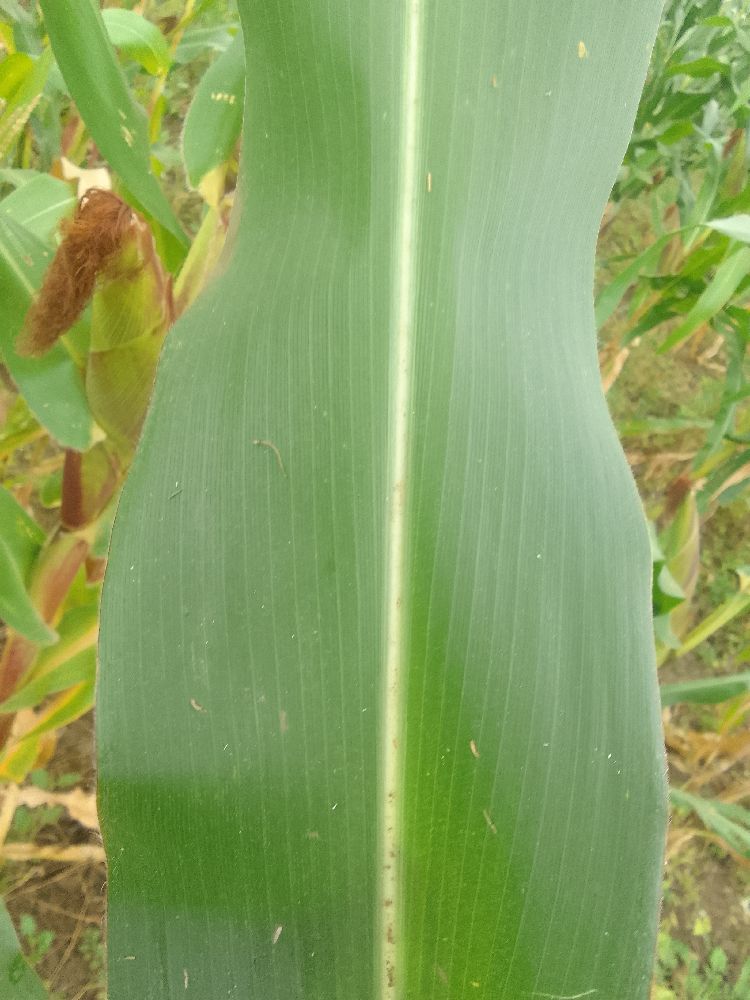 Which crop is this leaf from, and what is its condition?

maize, healthy
